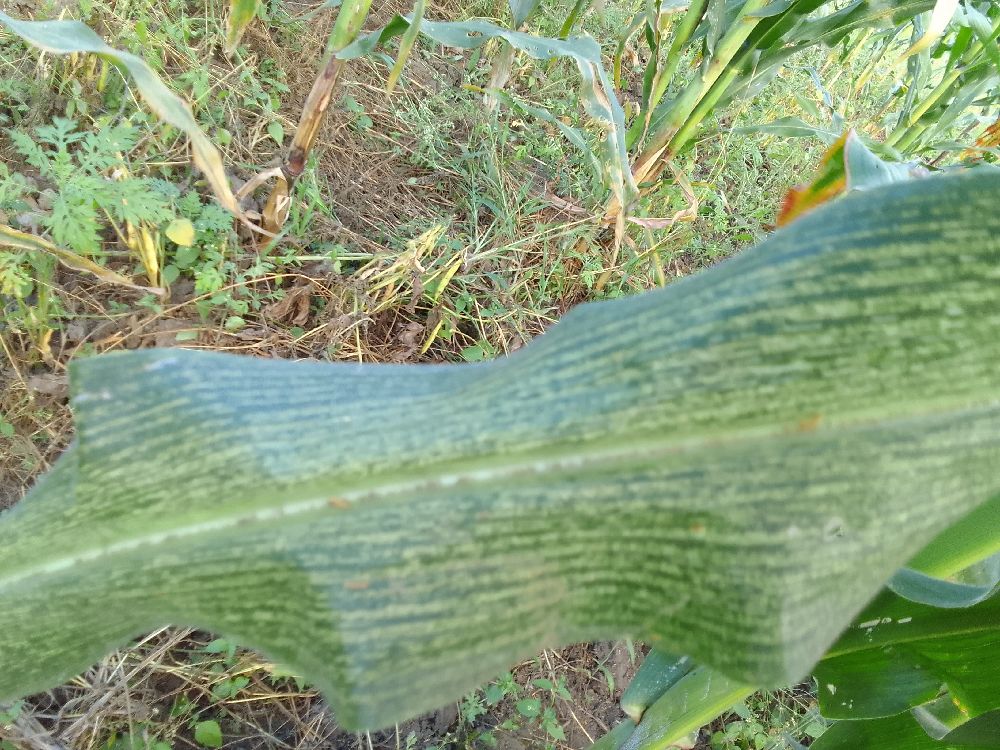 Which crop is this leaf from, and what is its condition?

maize, maize streak virus
